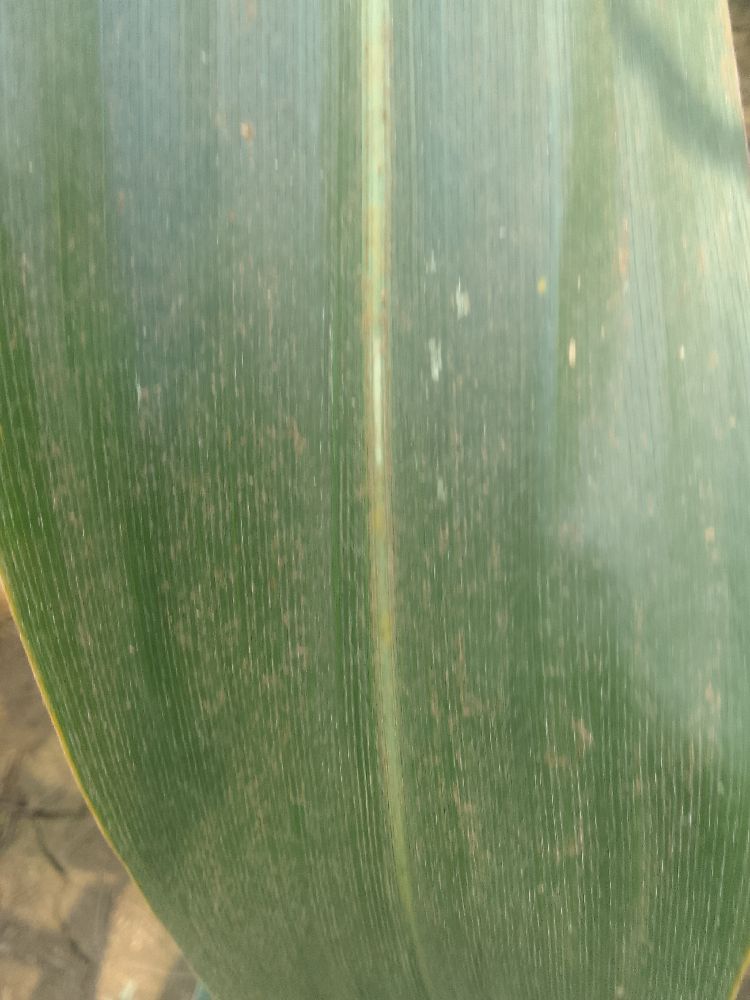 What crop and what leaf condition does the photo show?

maize, healthy
